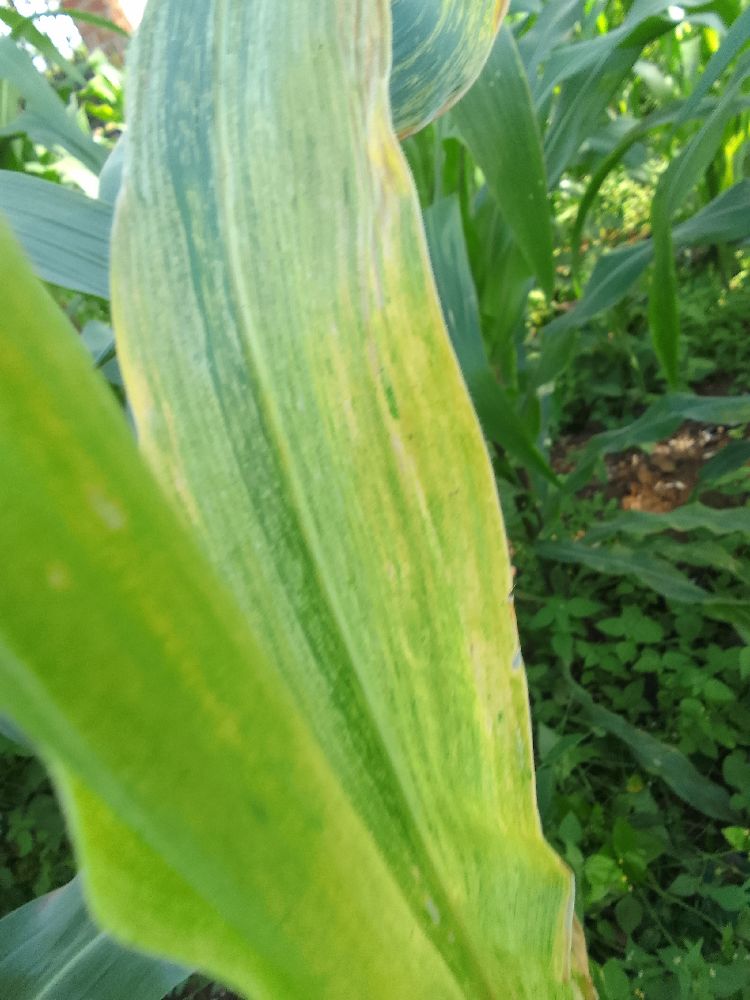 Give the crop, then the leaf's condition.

maize, maize lethal necrosis
